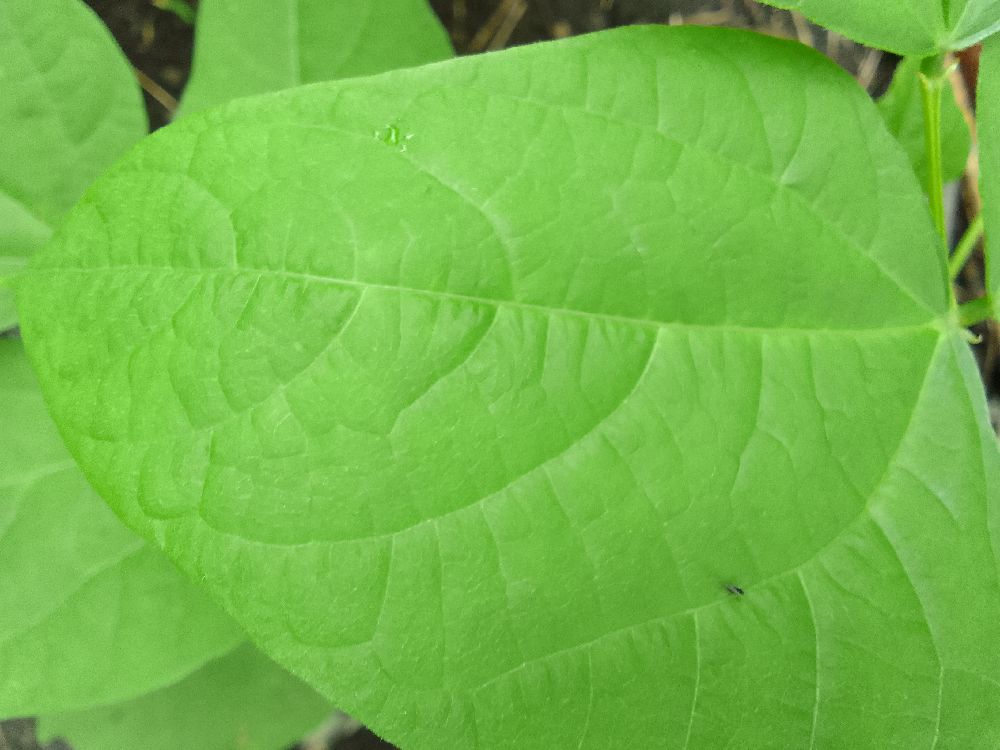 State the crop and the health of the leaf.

common bean, healthy
